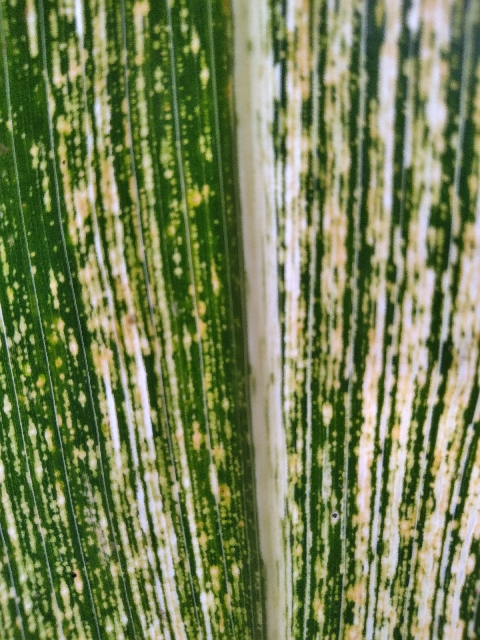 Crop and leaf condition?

maize, maize streak virus
